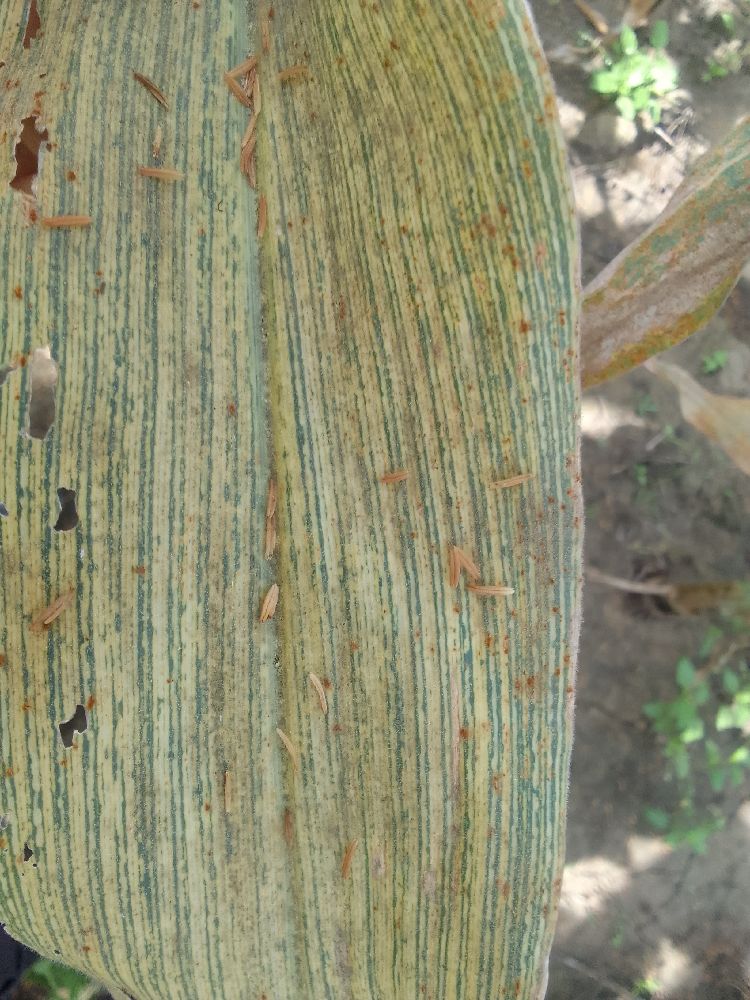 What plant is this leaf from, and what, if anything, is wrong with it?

maize, maize streak virus
